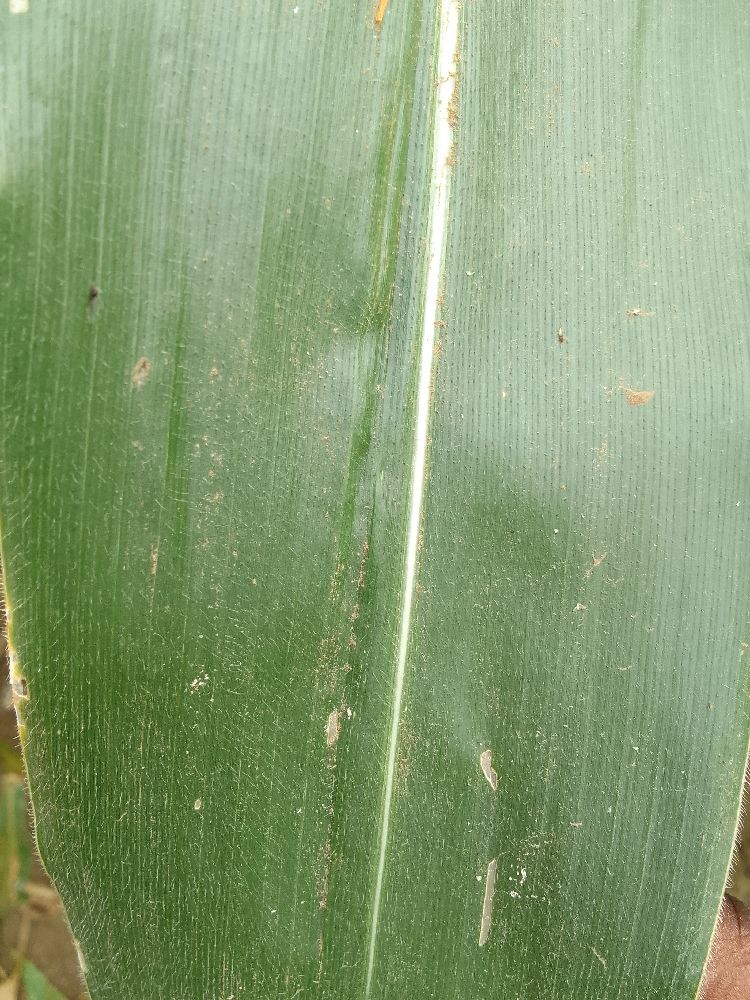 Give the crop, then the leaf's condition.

maize, healthy
